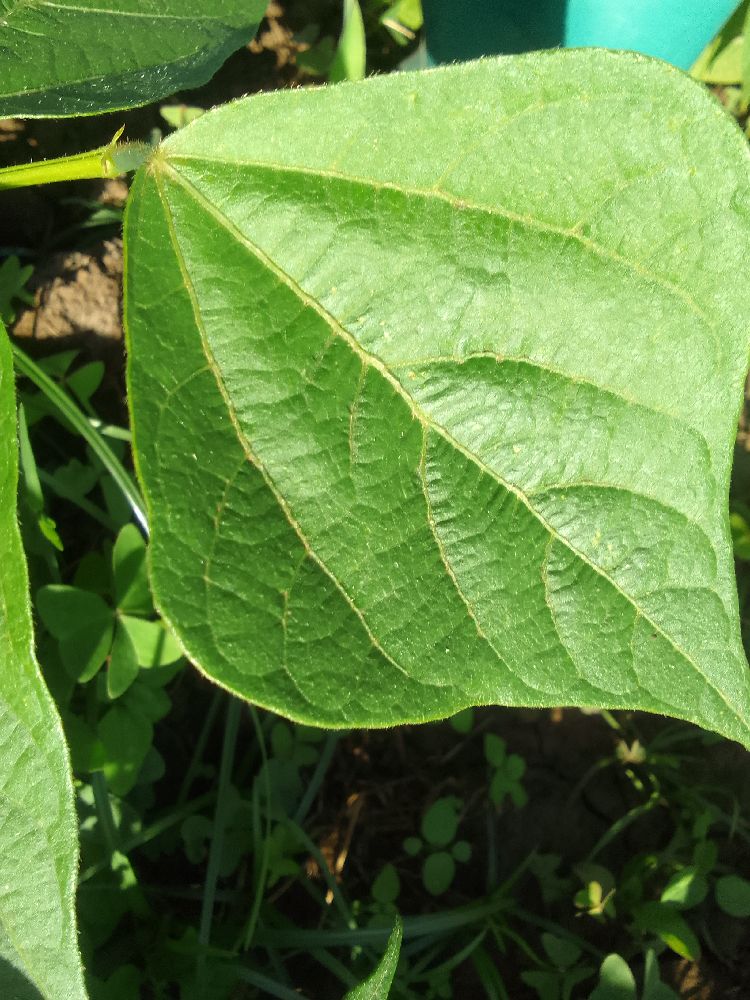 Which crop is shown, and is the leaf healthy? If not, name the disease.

common bean, healthy
